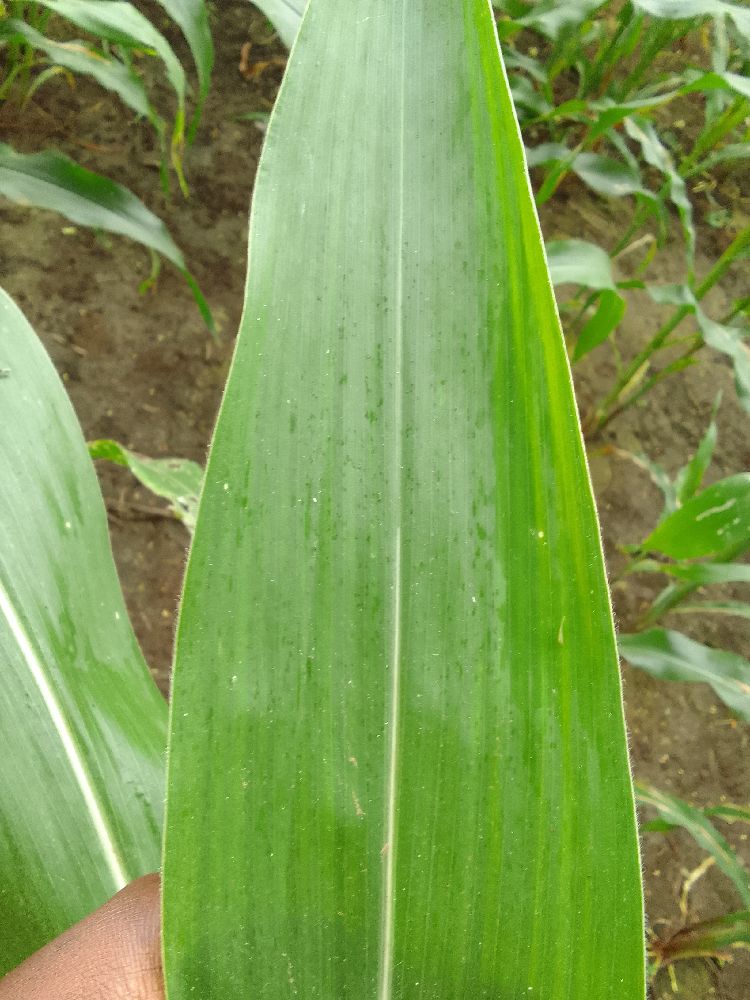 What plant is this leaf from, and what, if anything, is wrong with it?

maize, healthy
